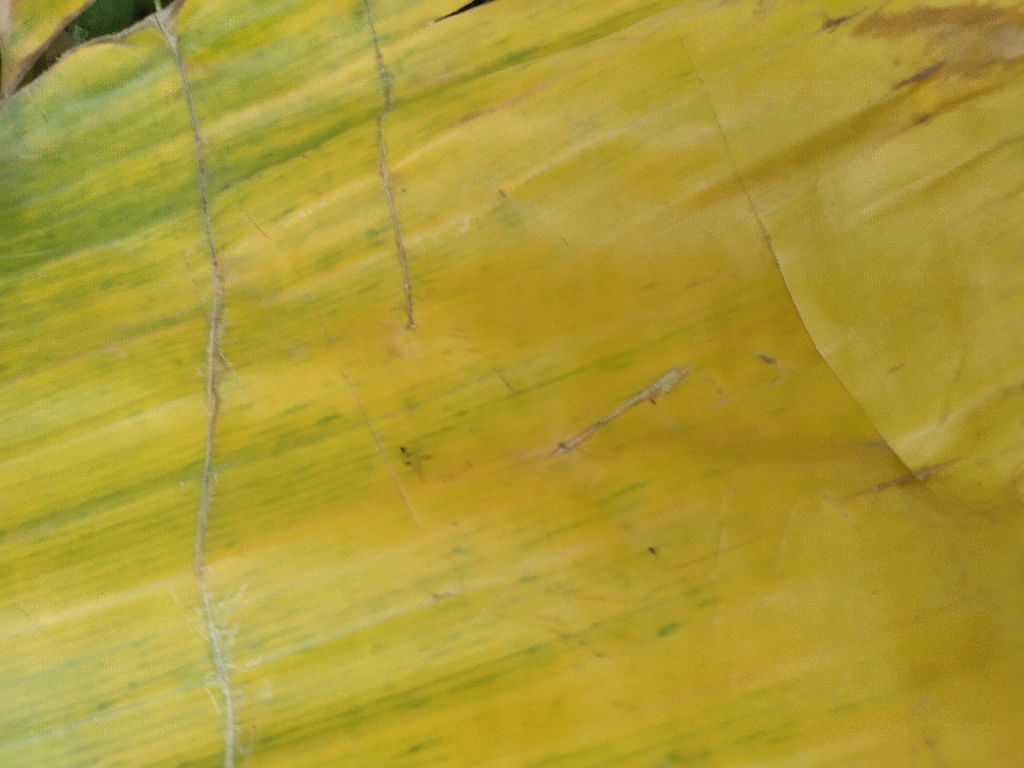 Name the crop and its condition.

banana, fusarium wilt race 1
